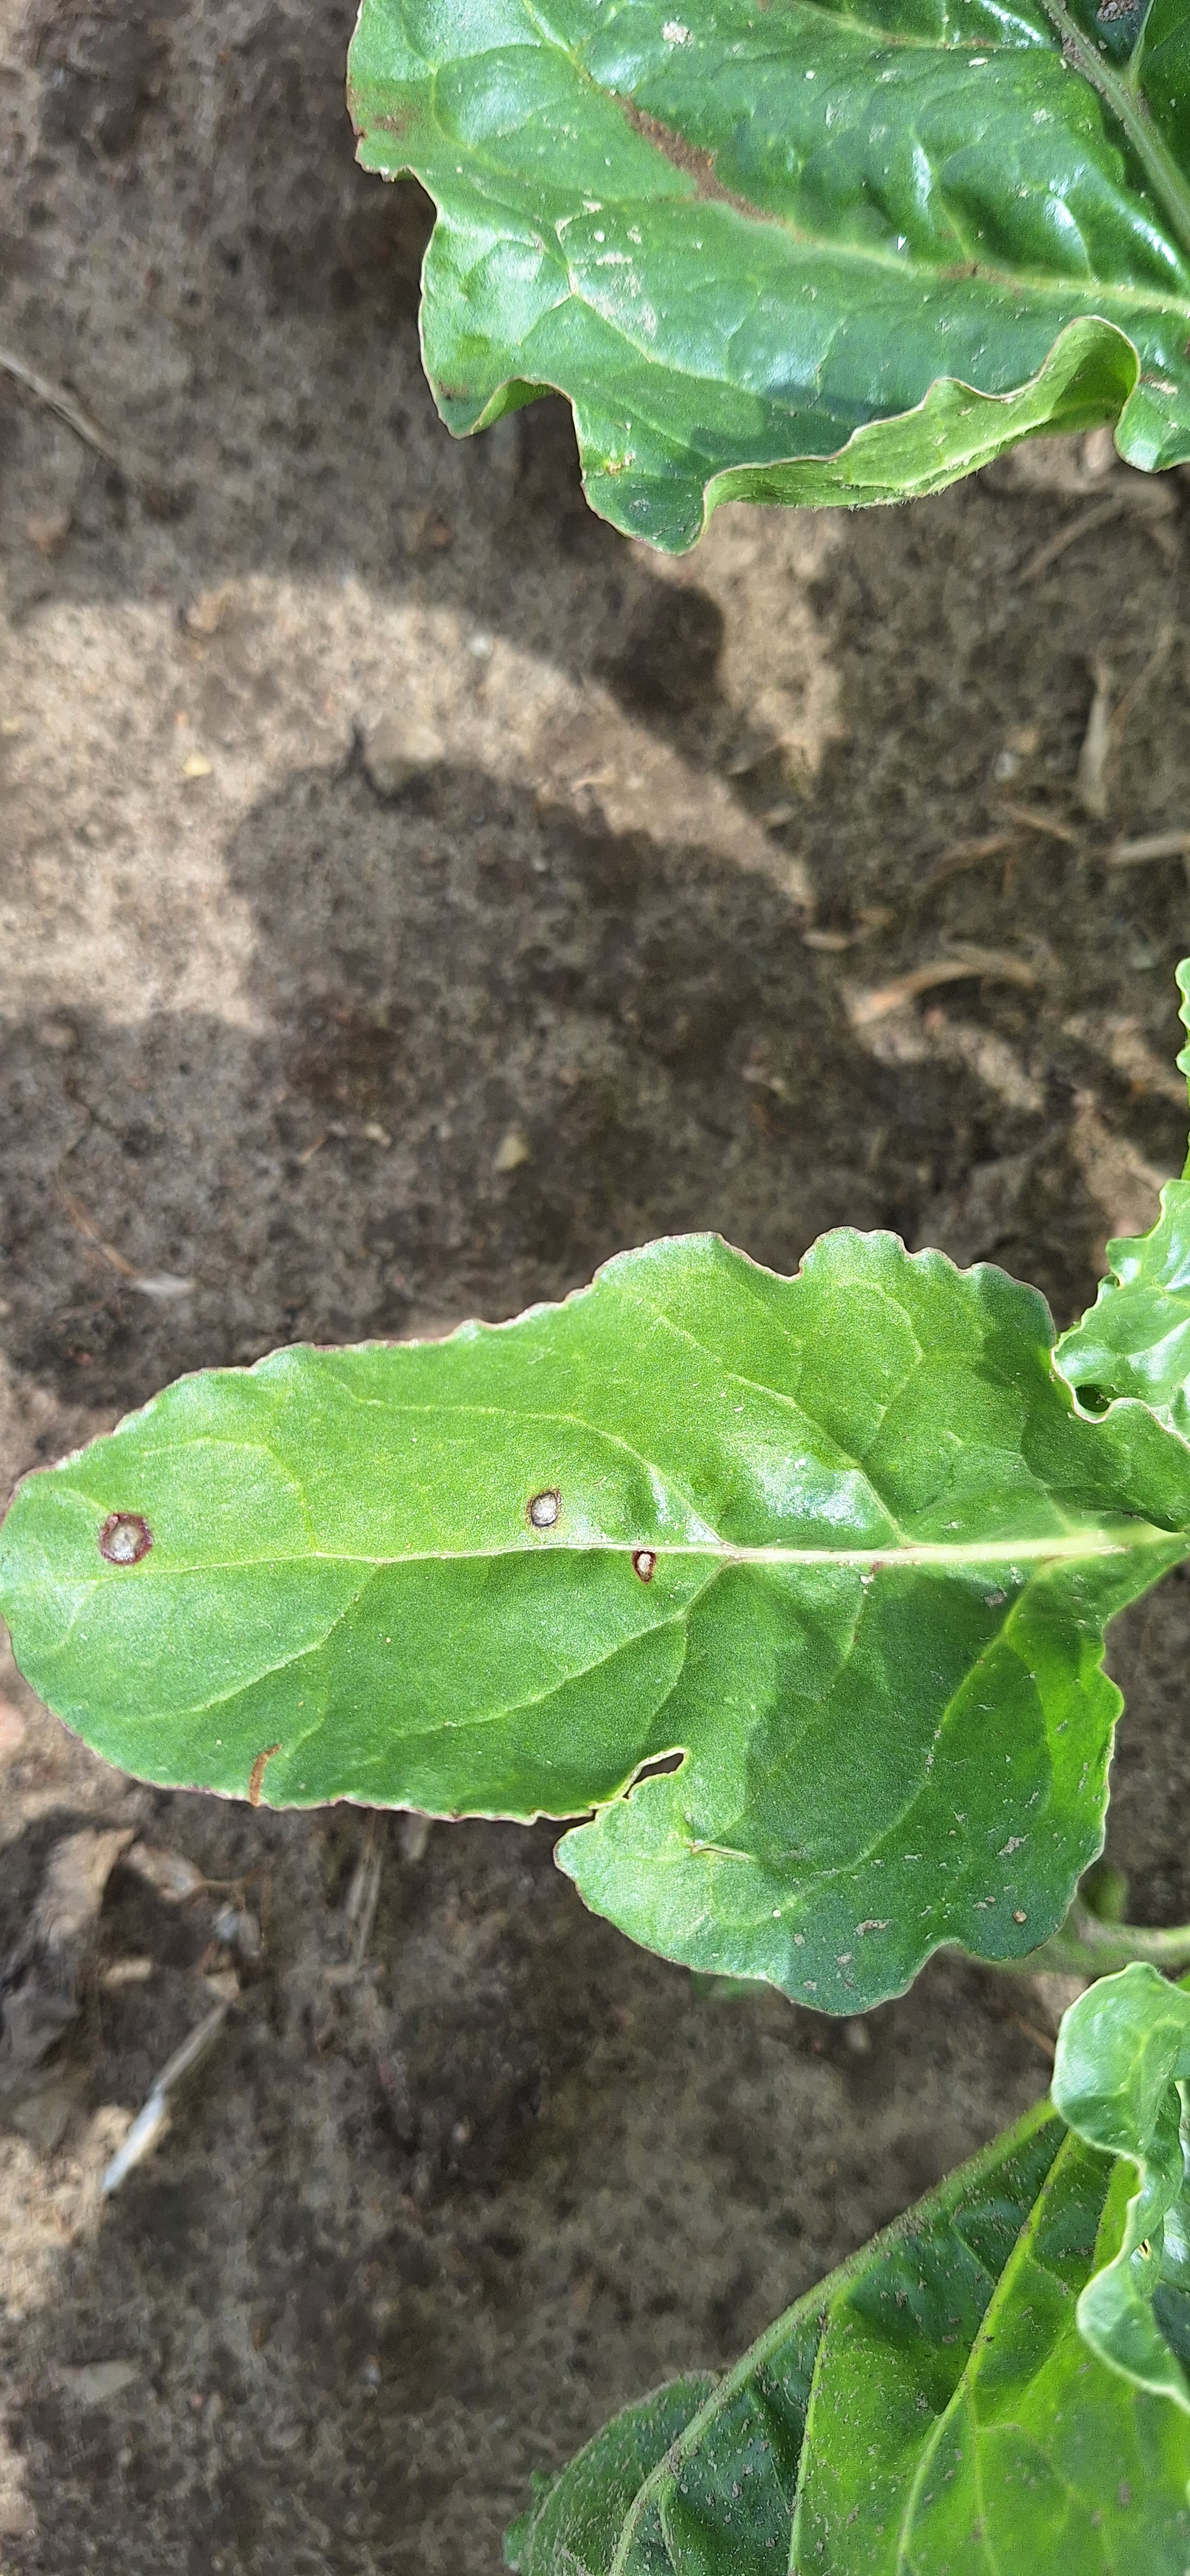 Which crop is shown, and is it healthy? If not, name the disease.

beet, cercospora
